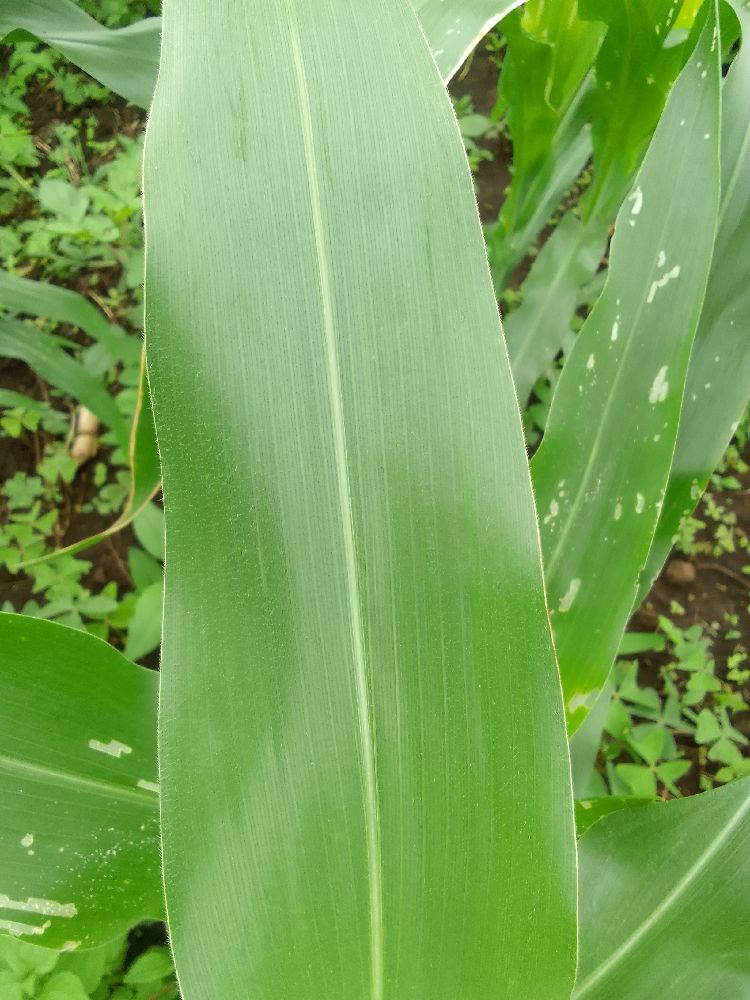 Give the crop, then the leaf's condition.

maize, healthy
